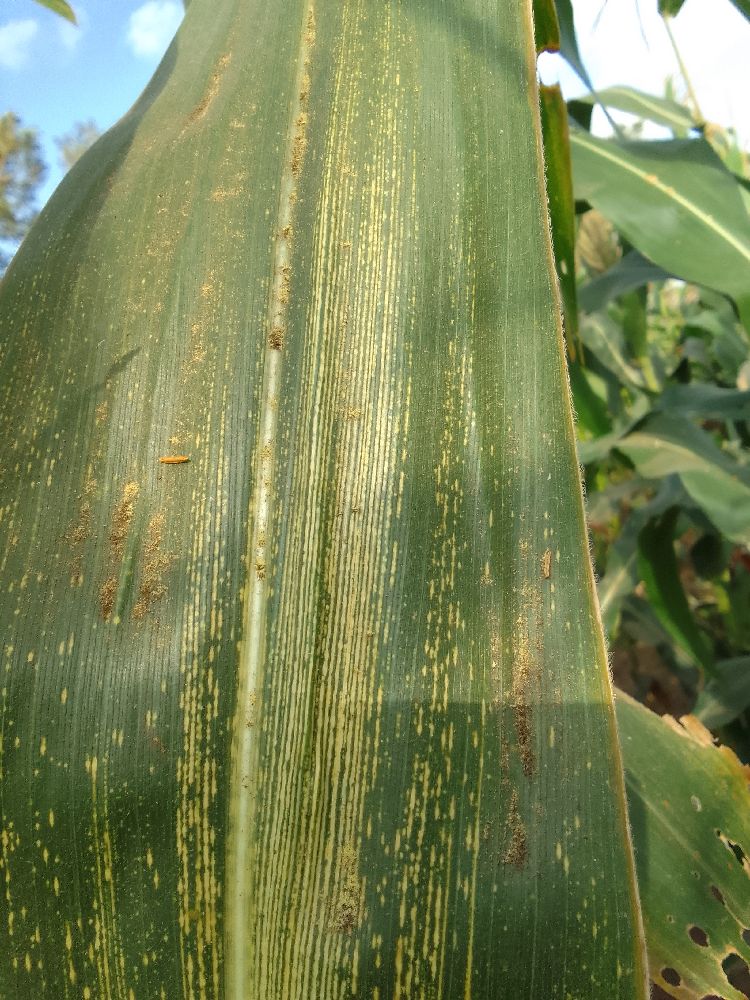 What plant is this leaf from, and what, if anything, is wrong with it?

maize, maize streak virus
